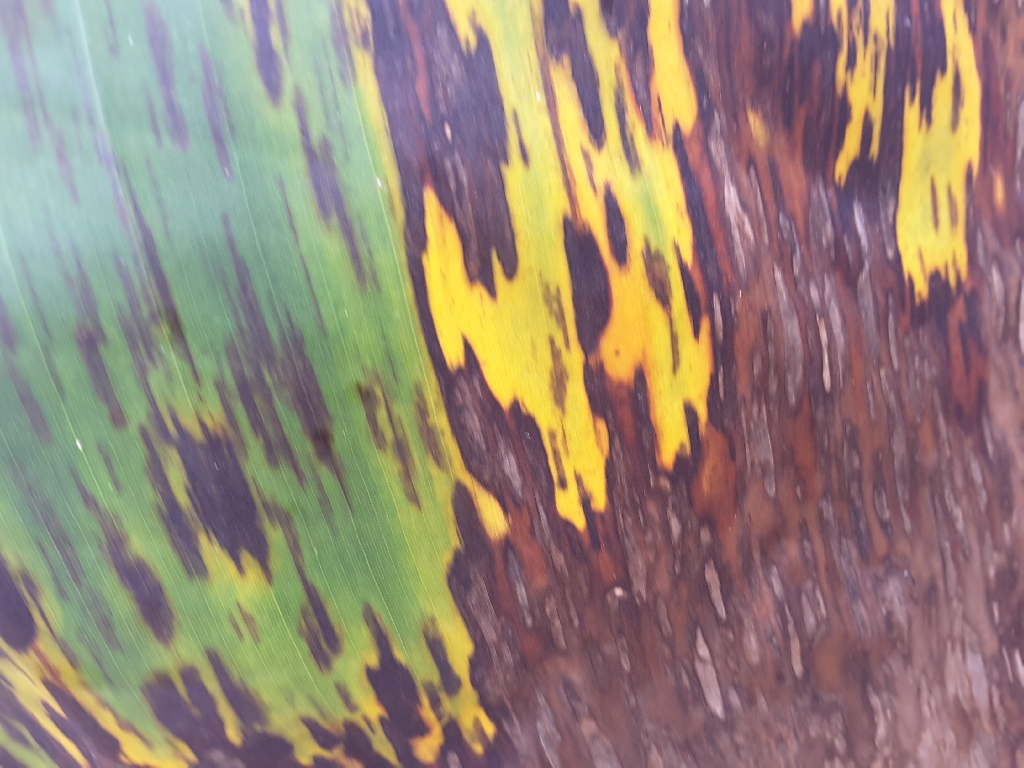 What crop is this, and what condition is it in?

banana, black sigatoka
